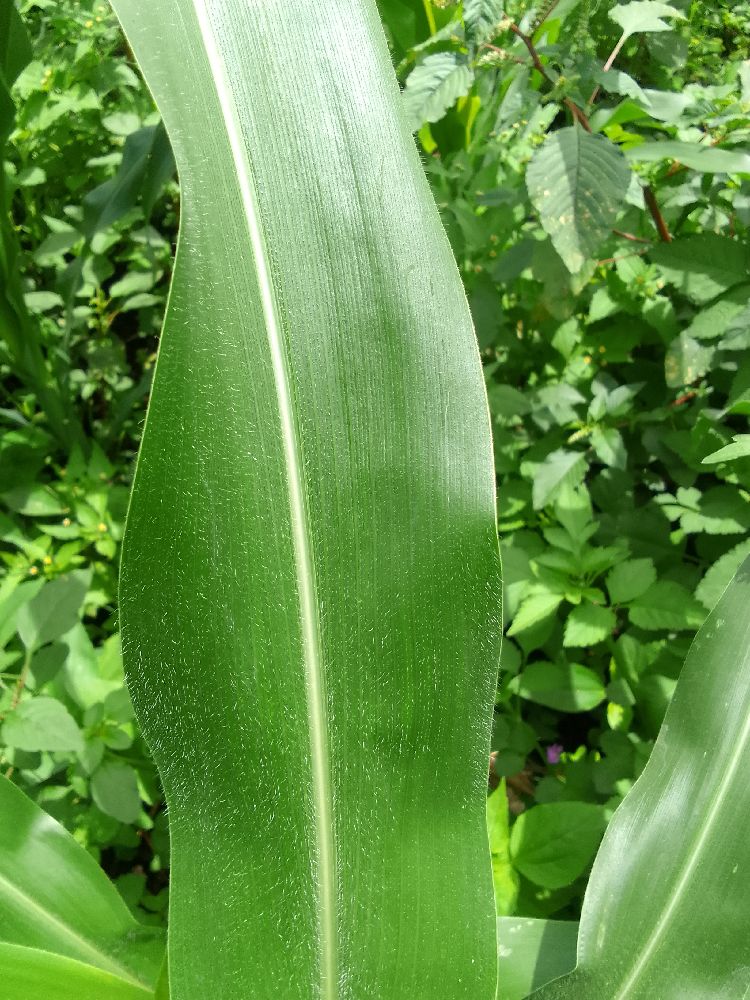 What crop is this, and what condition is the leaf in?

maize, healthy
